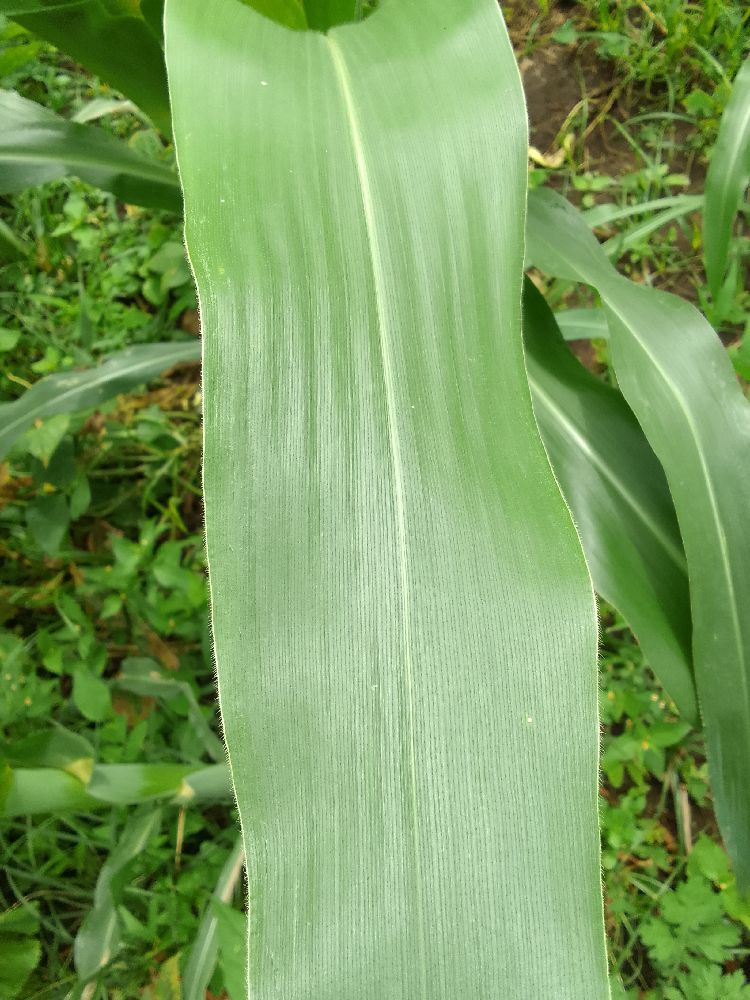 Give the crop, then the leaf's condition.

maize, healthy
